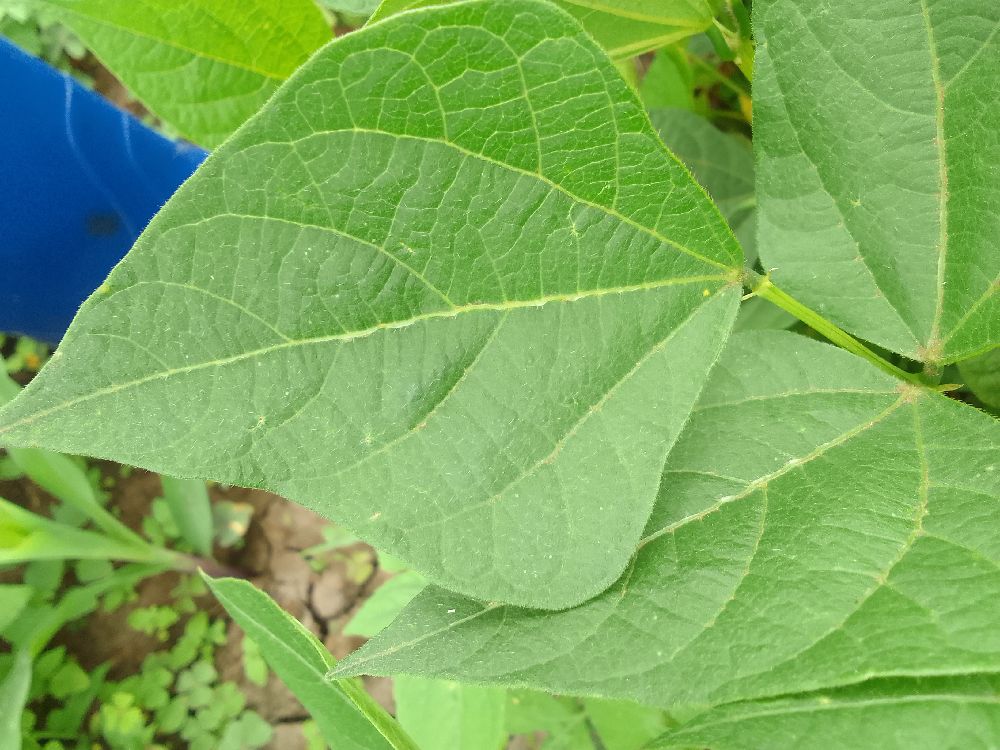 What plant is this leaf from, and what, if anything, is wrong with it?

common bean, healthy
